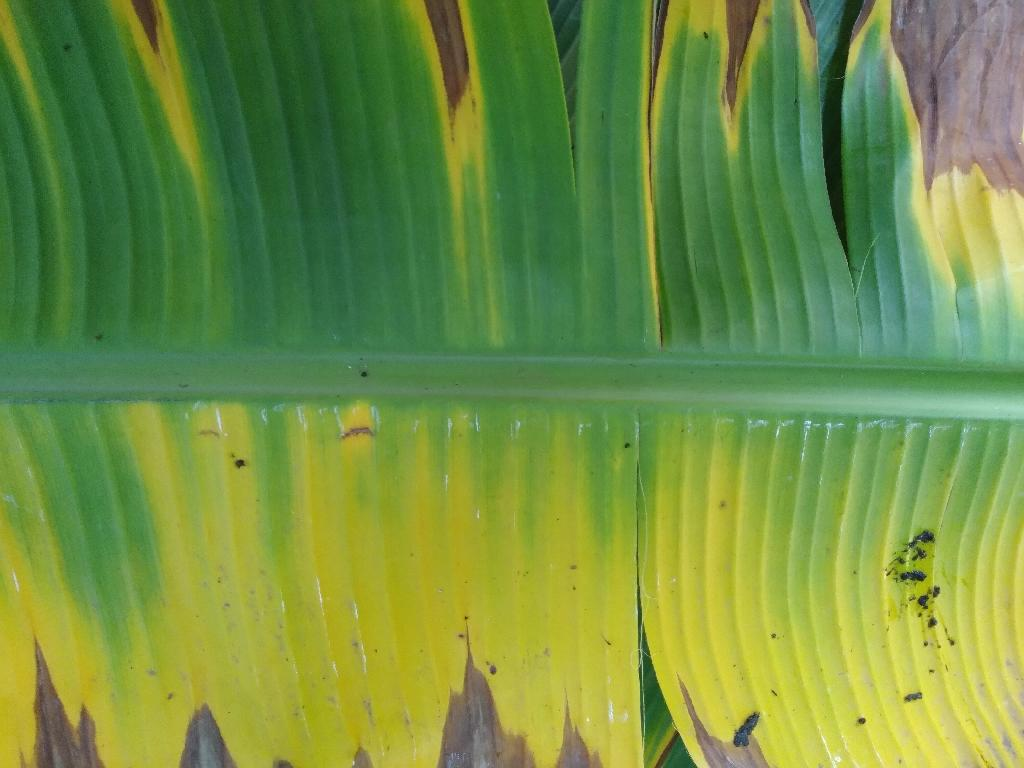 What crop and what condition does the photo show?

banana, fusarium wilt race 1
